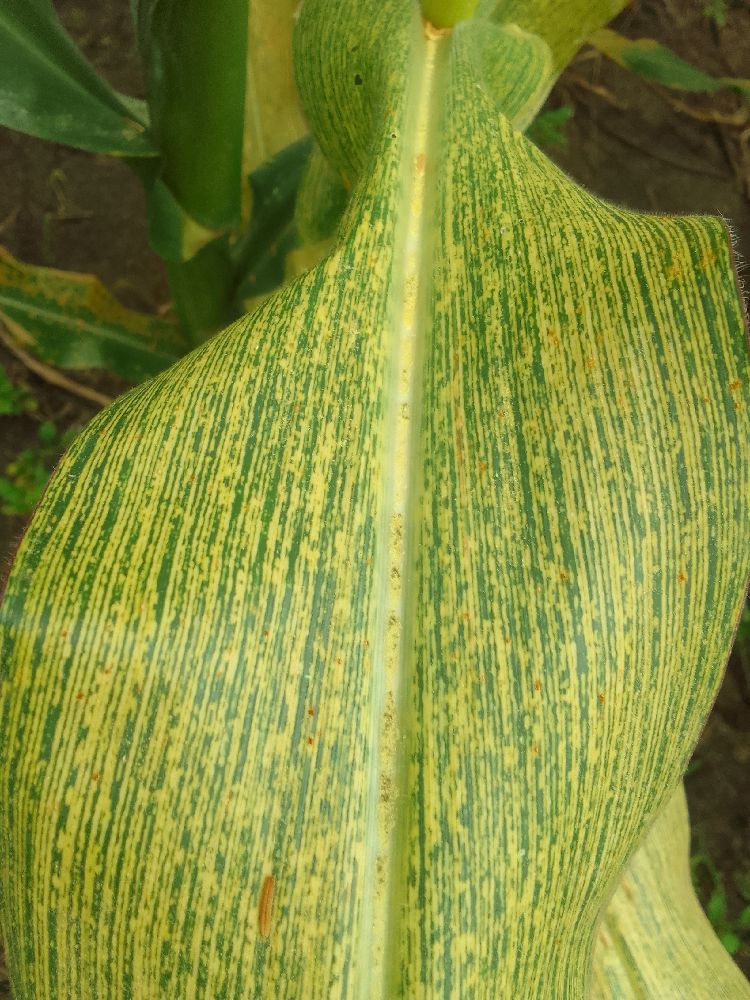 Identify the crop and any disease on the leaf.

maize, maize streak virus
